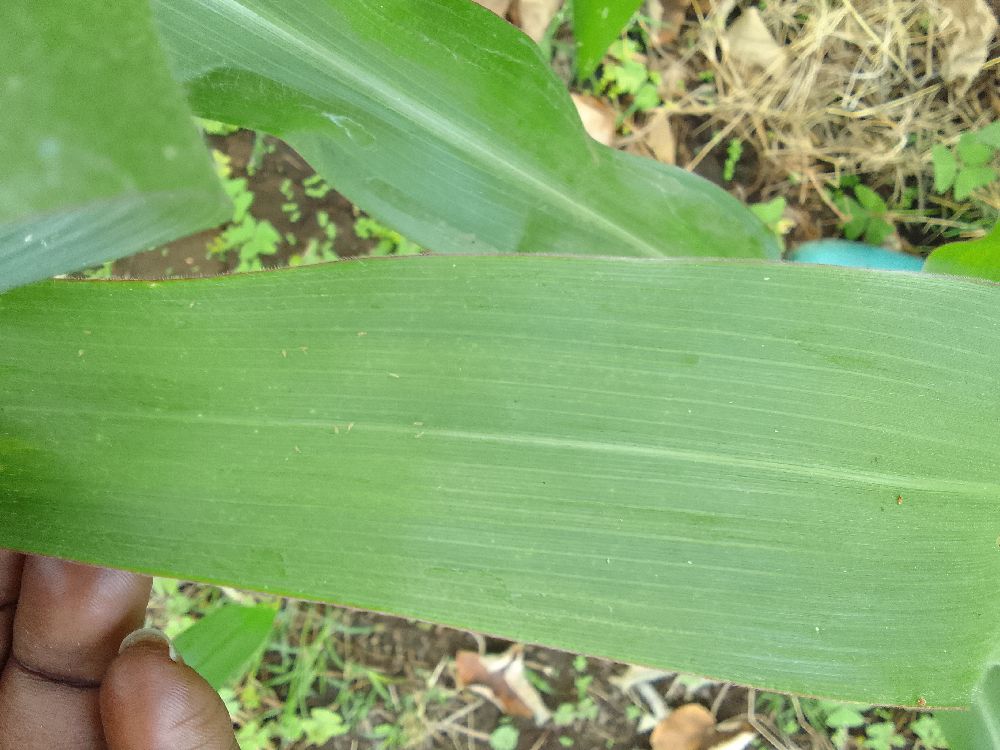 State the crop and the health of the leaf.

maize, healthy
